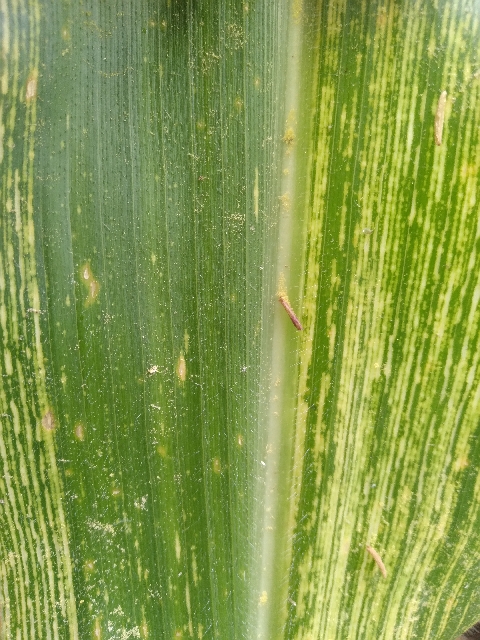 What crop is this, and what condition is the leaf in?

maize, maize streak virus
